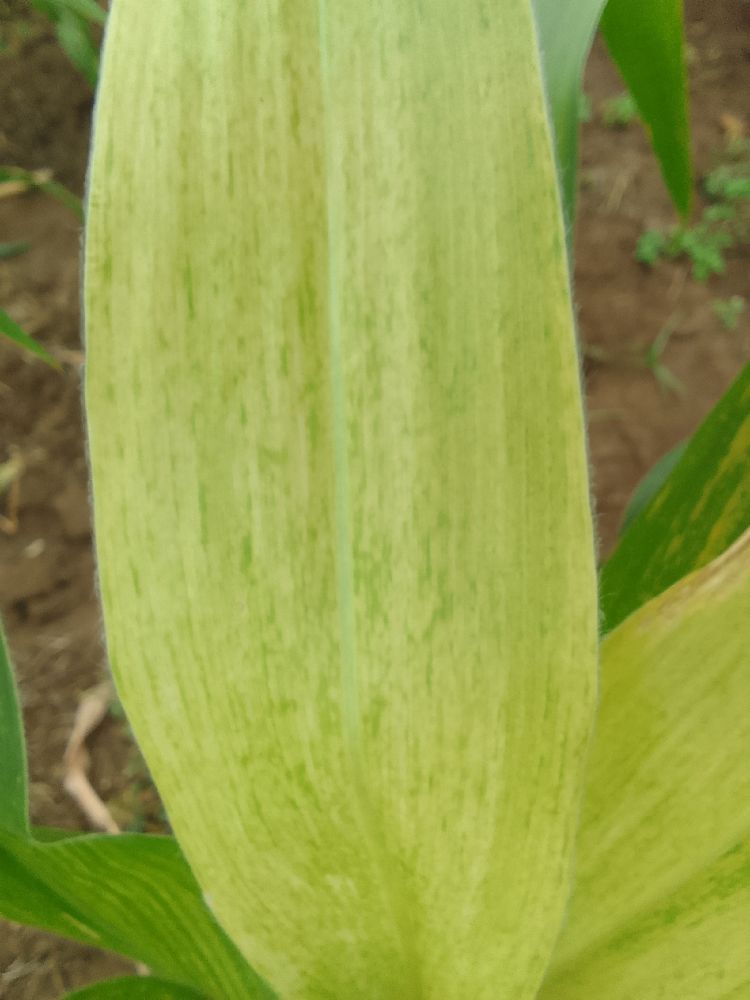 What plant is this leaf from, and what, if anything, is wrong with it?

maize, maize lethal necrosis
